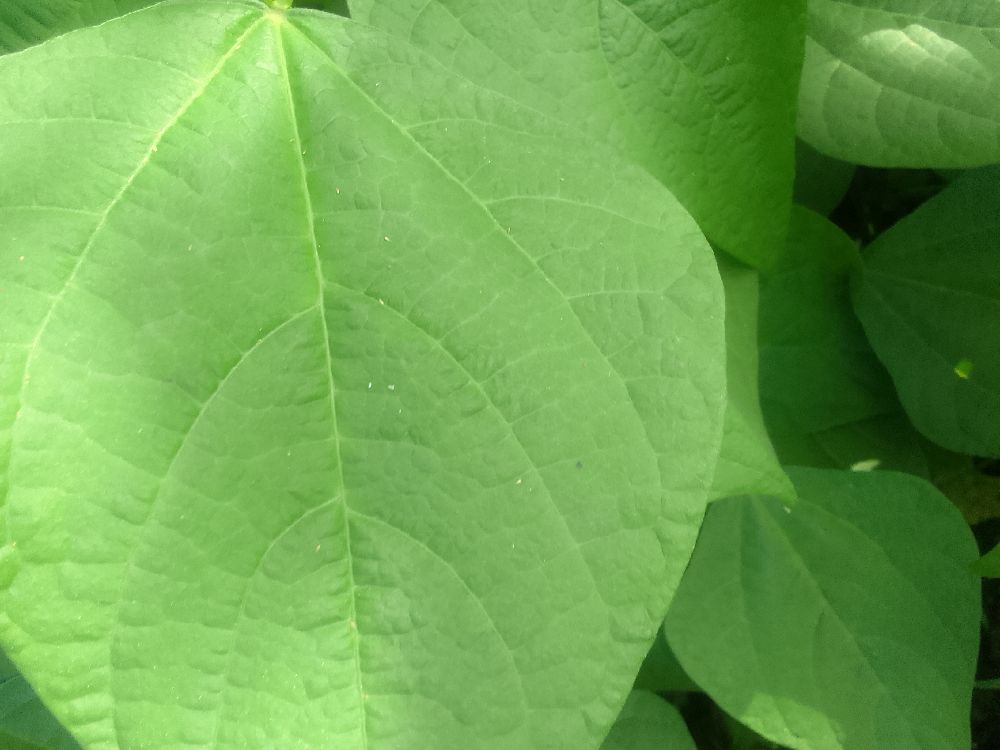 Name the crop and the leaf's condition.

common bean, healthy
